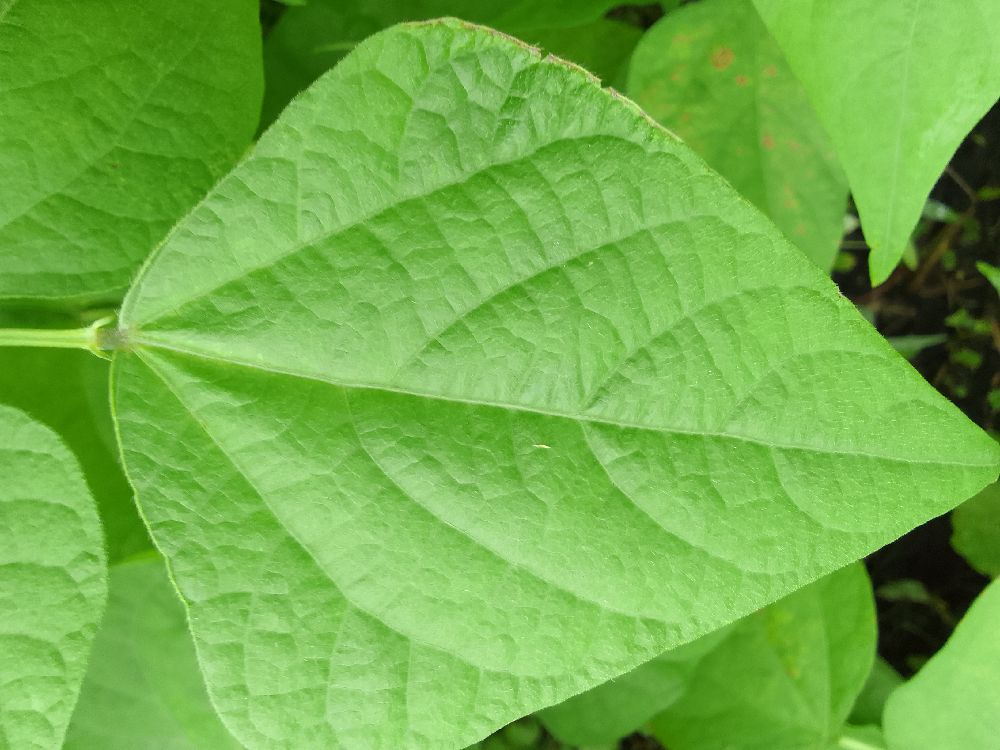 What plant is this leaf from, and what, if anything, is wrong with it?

common bean, healthy
